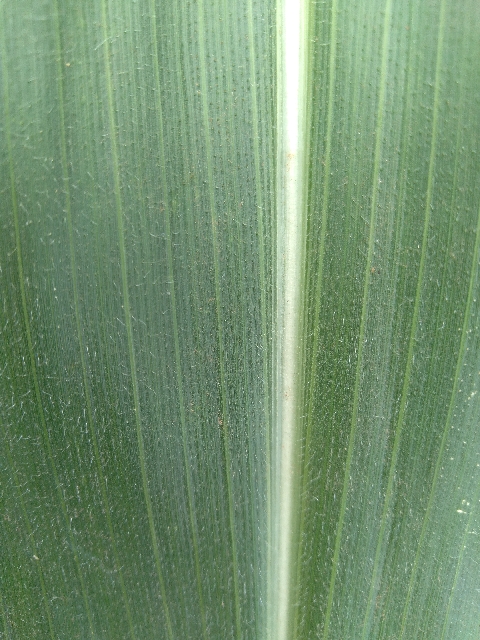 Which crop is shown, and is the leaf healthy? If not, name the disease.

maize, healthy
